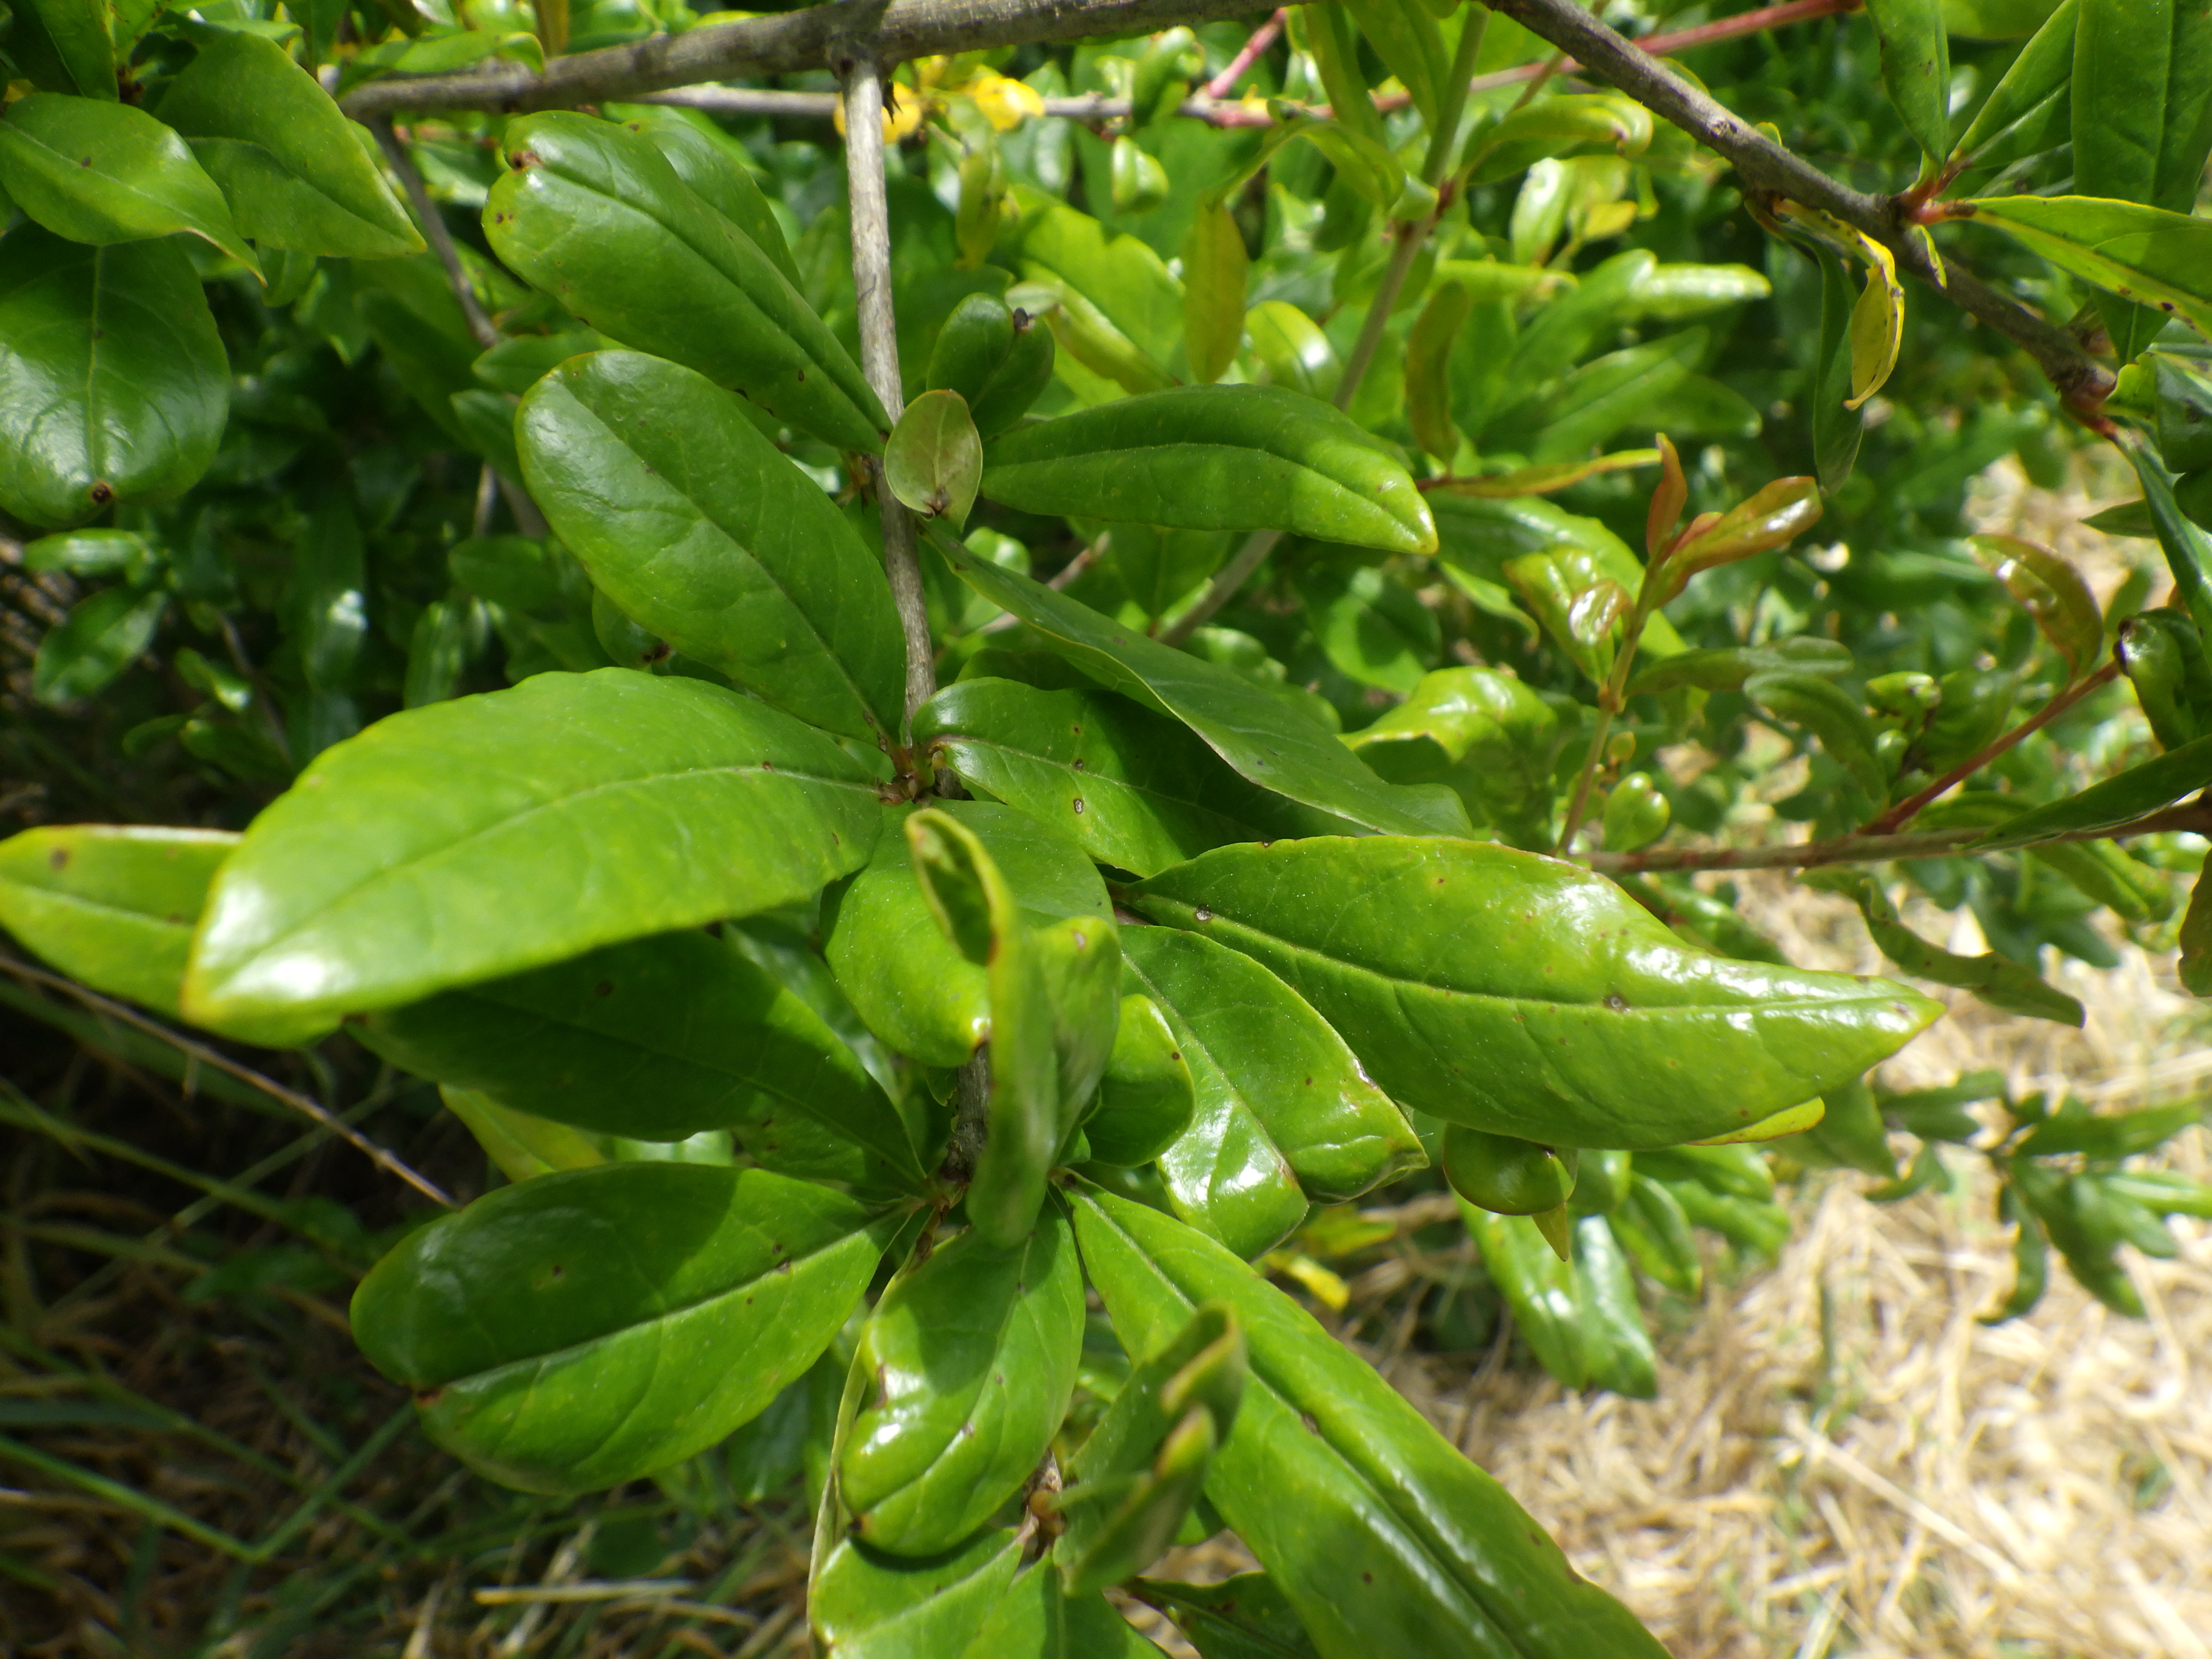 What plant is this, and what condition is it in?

pomegranate, aphids, coniella granati
